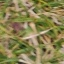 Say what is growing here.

grass
